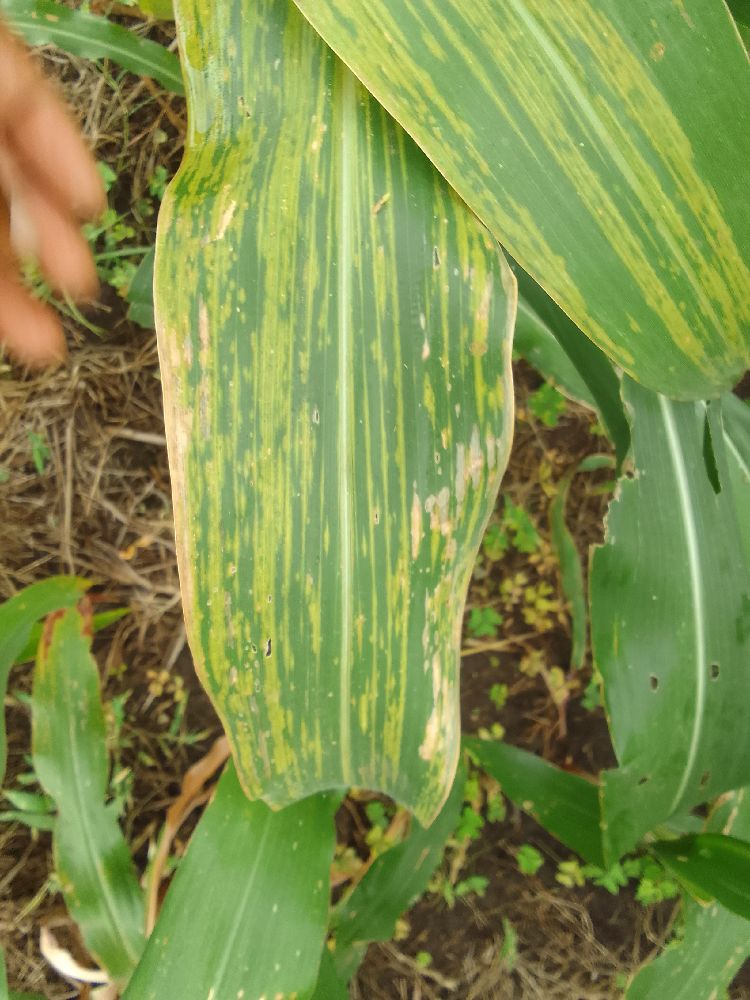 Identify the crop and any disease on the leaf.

maize, maize lethal necrosis
